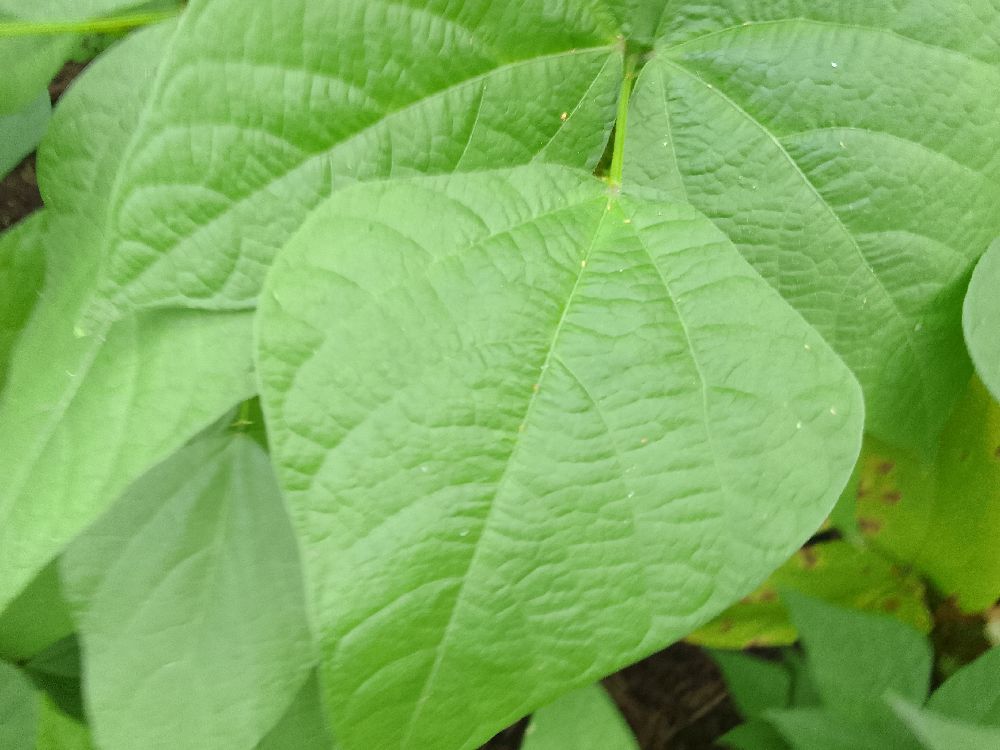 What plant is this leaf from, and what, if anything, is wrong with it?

common bean, healthy
